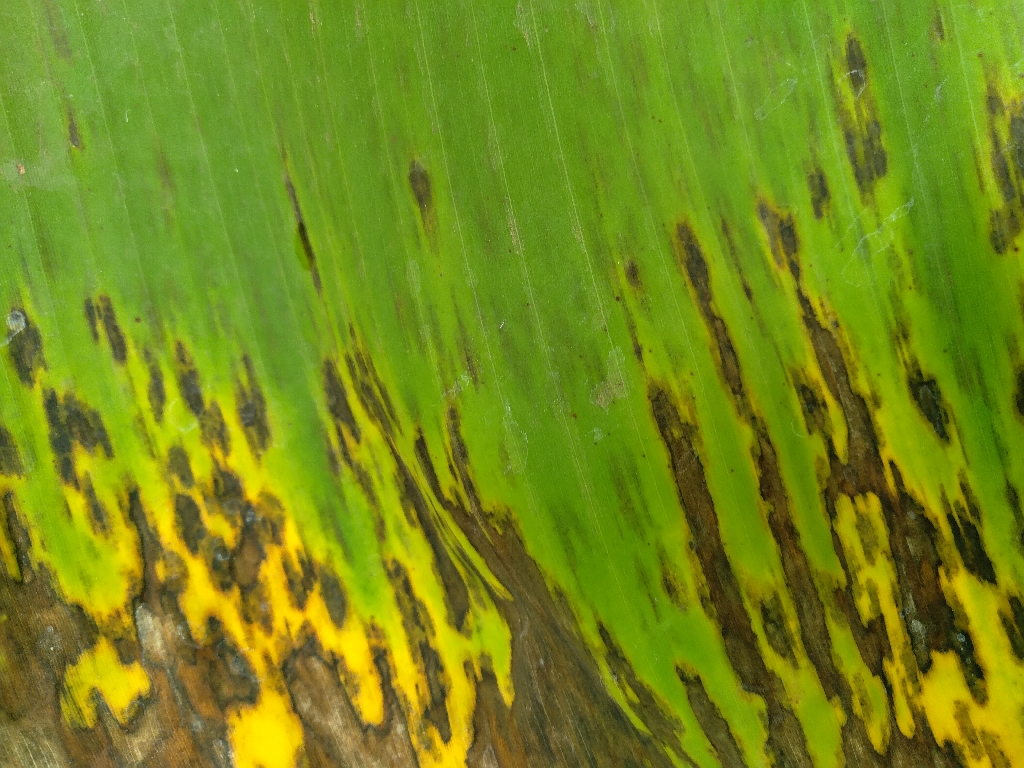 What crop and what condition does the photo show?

banana, black sigatoka
